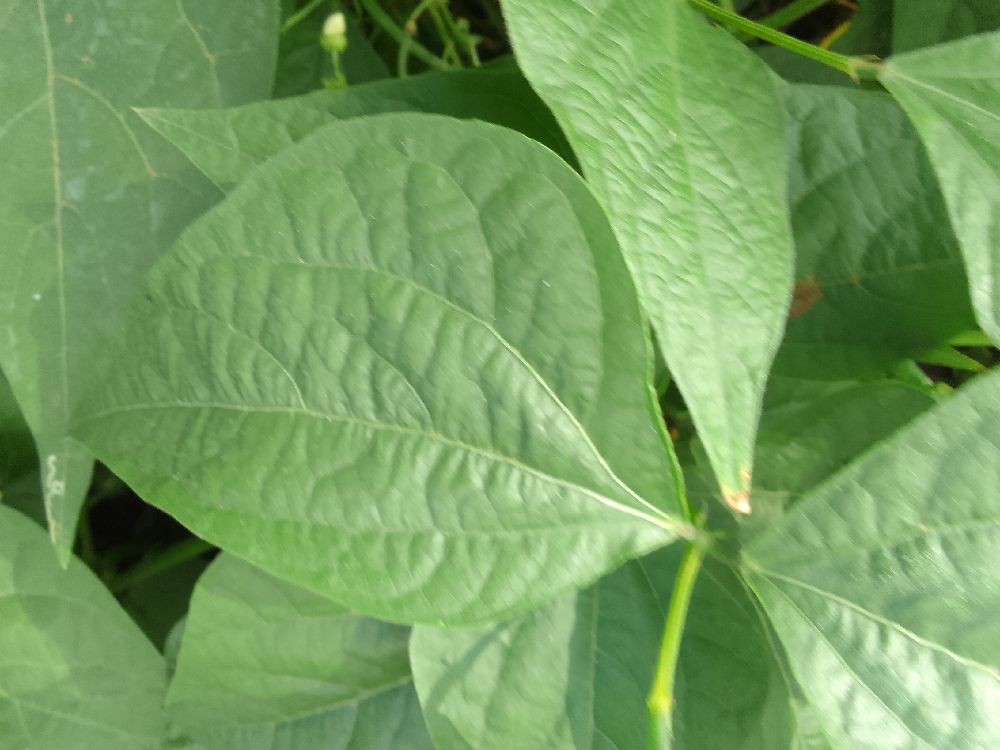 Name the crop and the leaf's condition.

common bean, healthy
